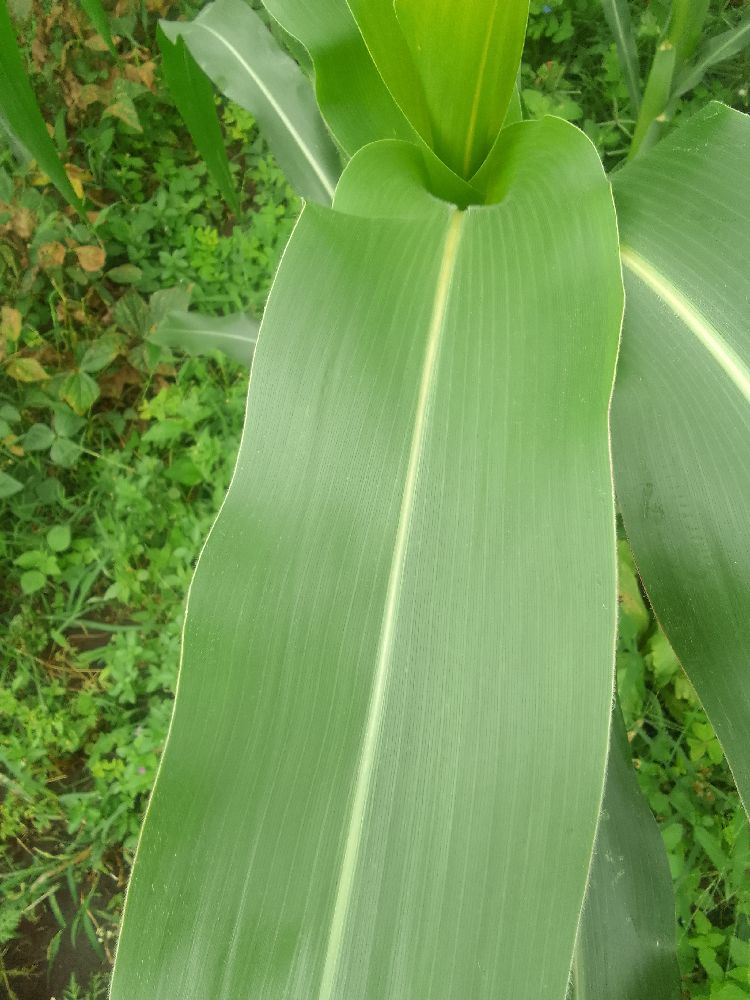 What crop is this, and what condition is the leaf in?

maize, healthy
